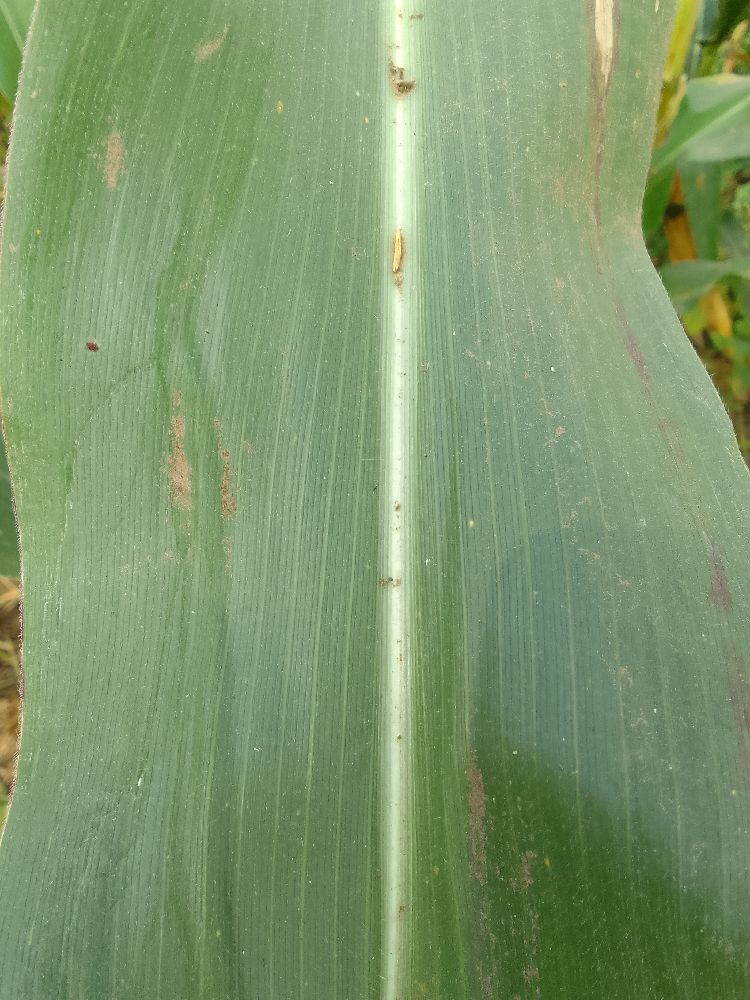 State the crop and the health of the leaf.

maize, healthy
